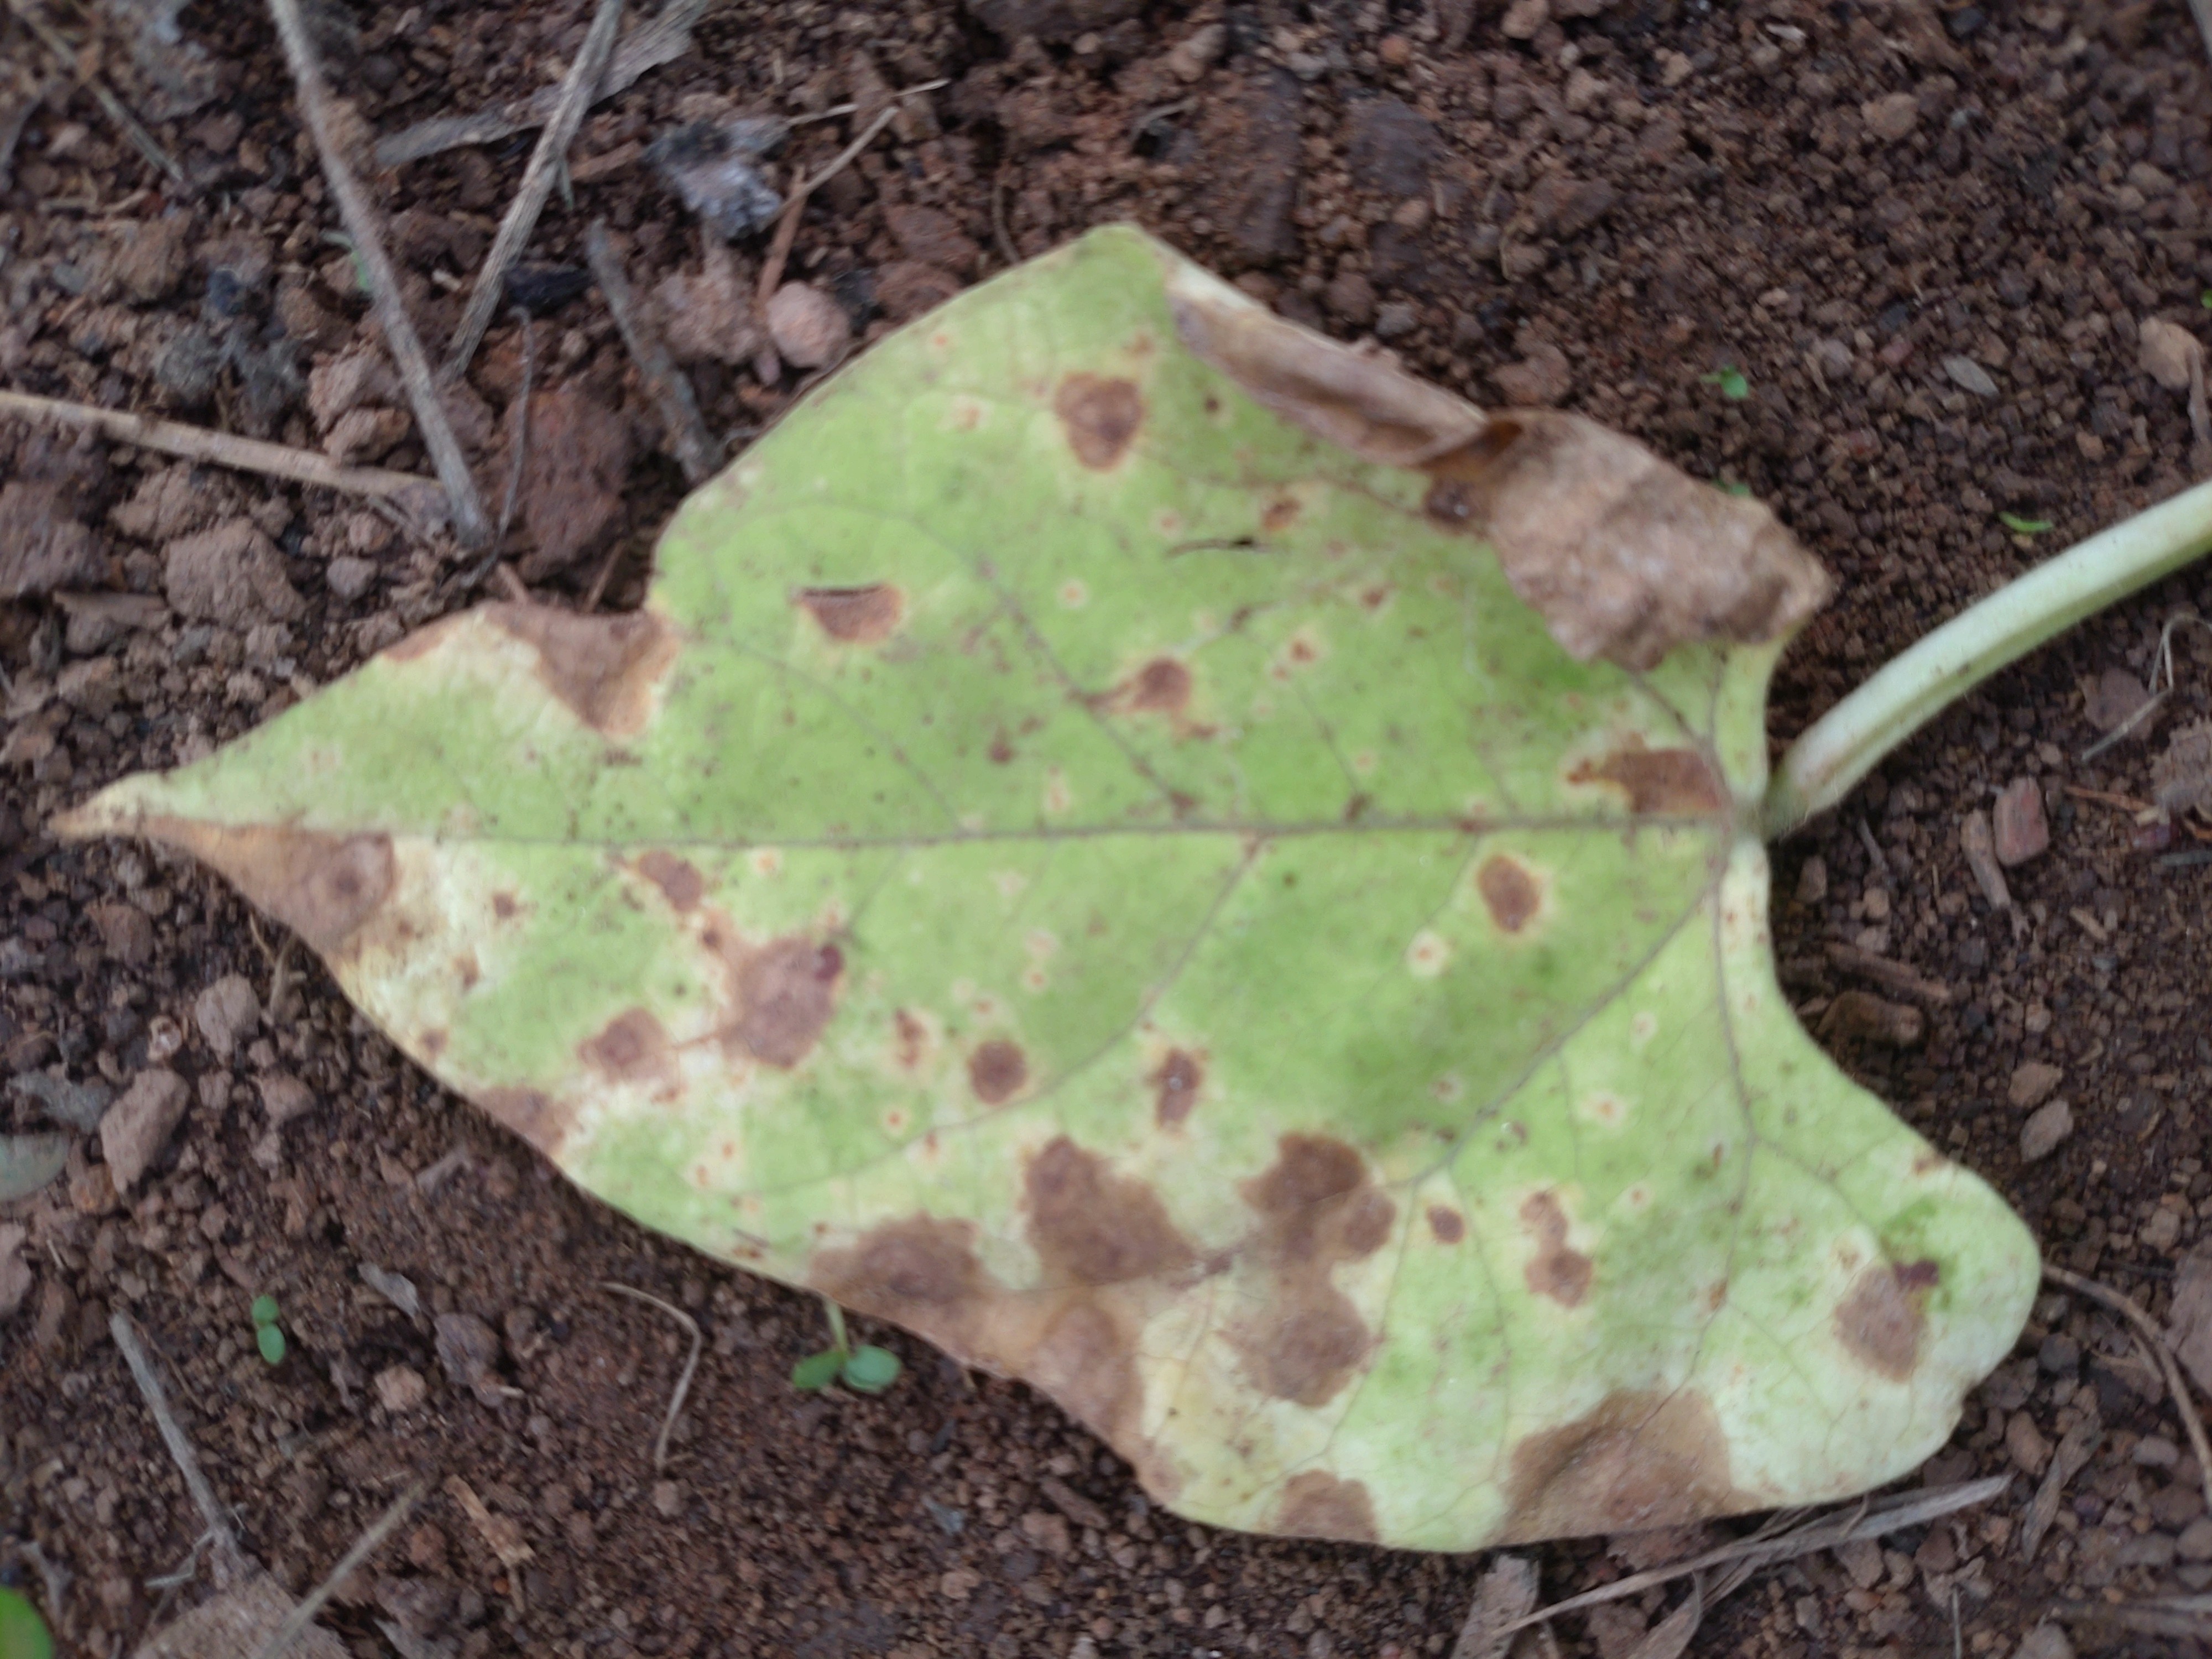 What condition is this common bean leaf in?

anthracnose
